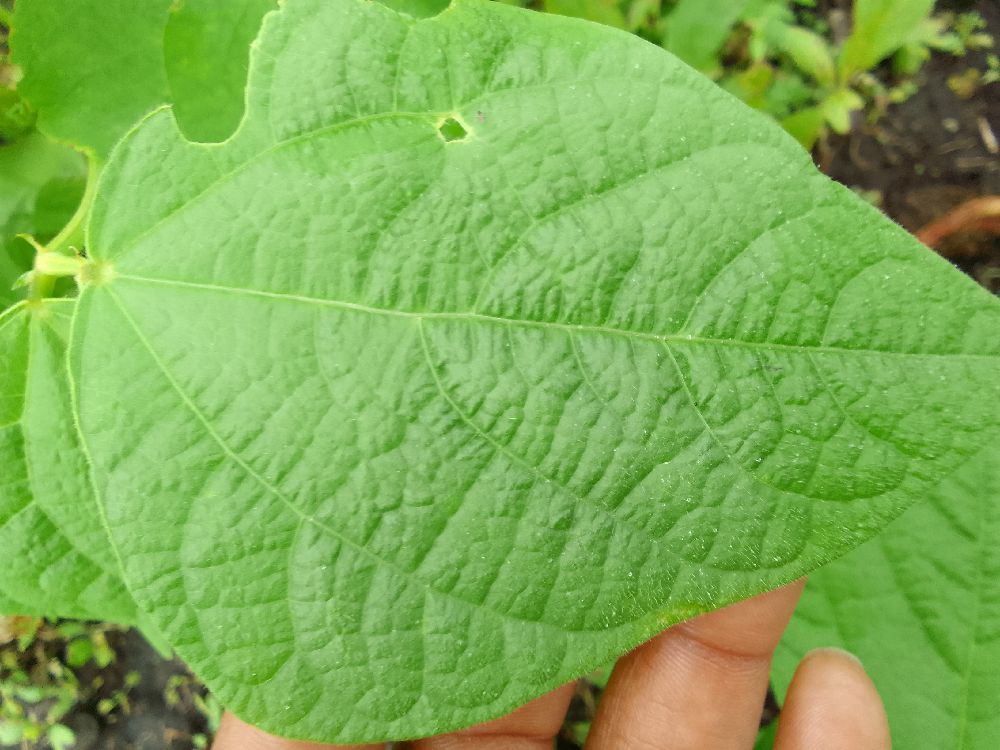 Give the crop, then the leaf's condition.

common bean, healthy
